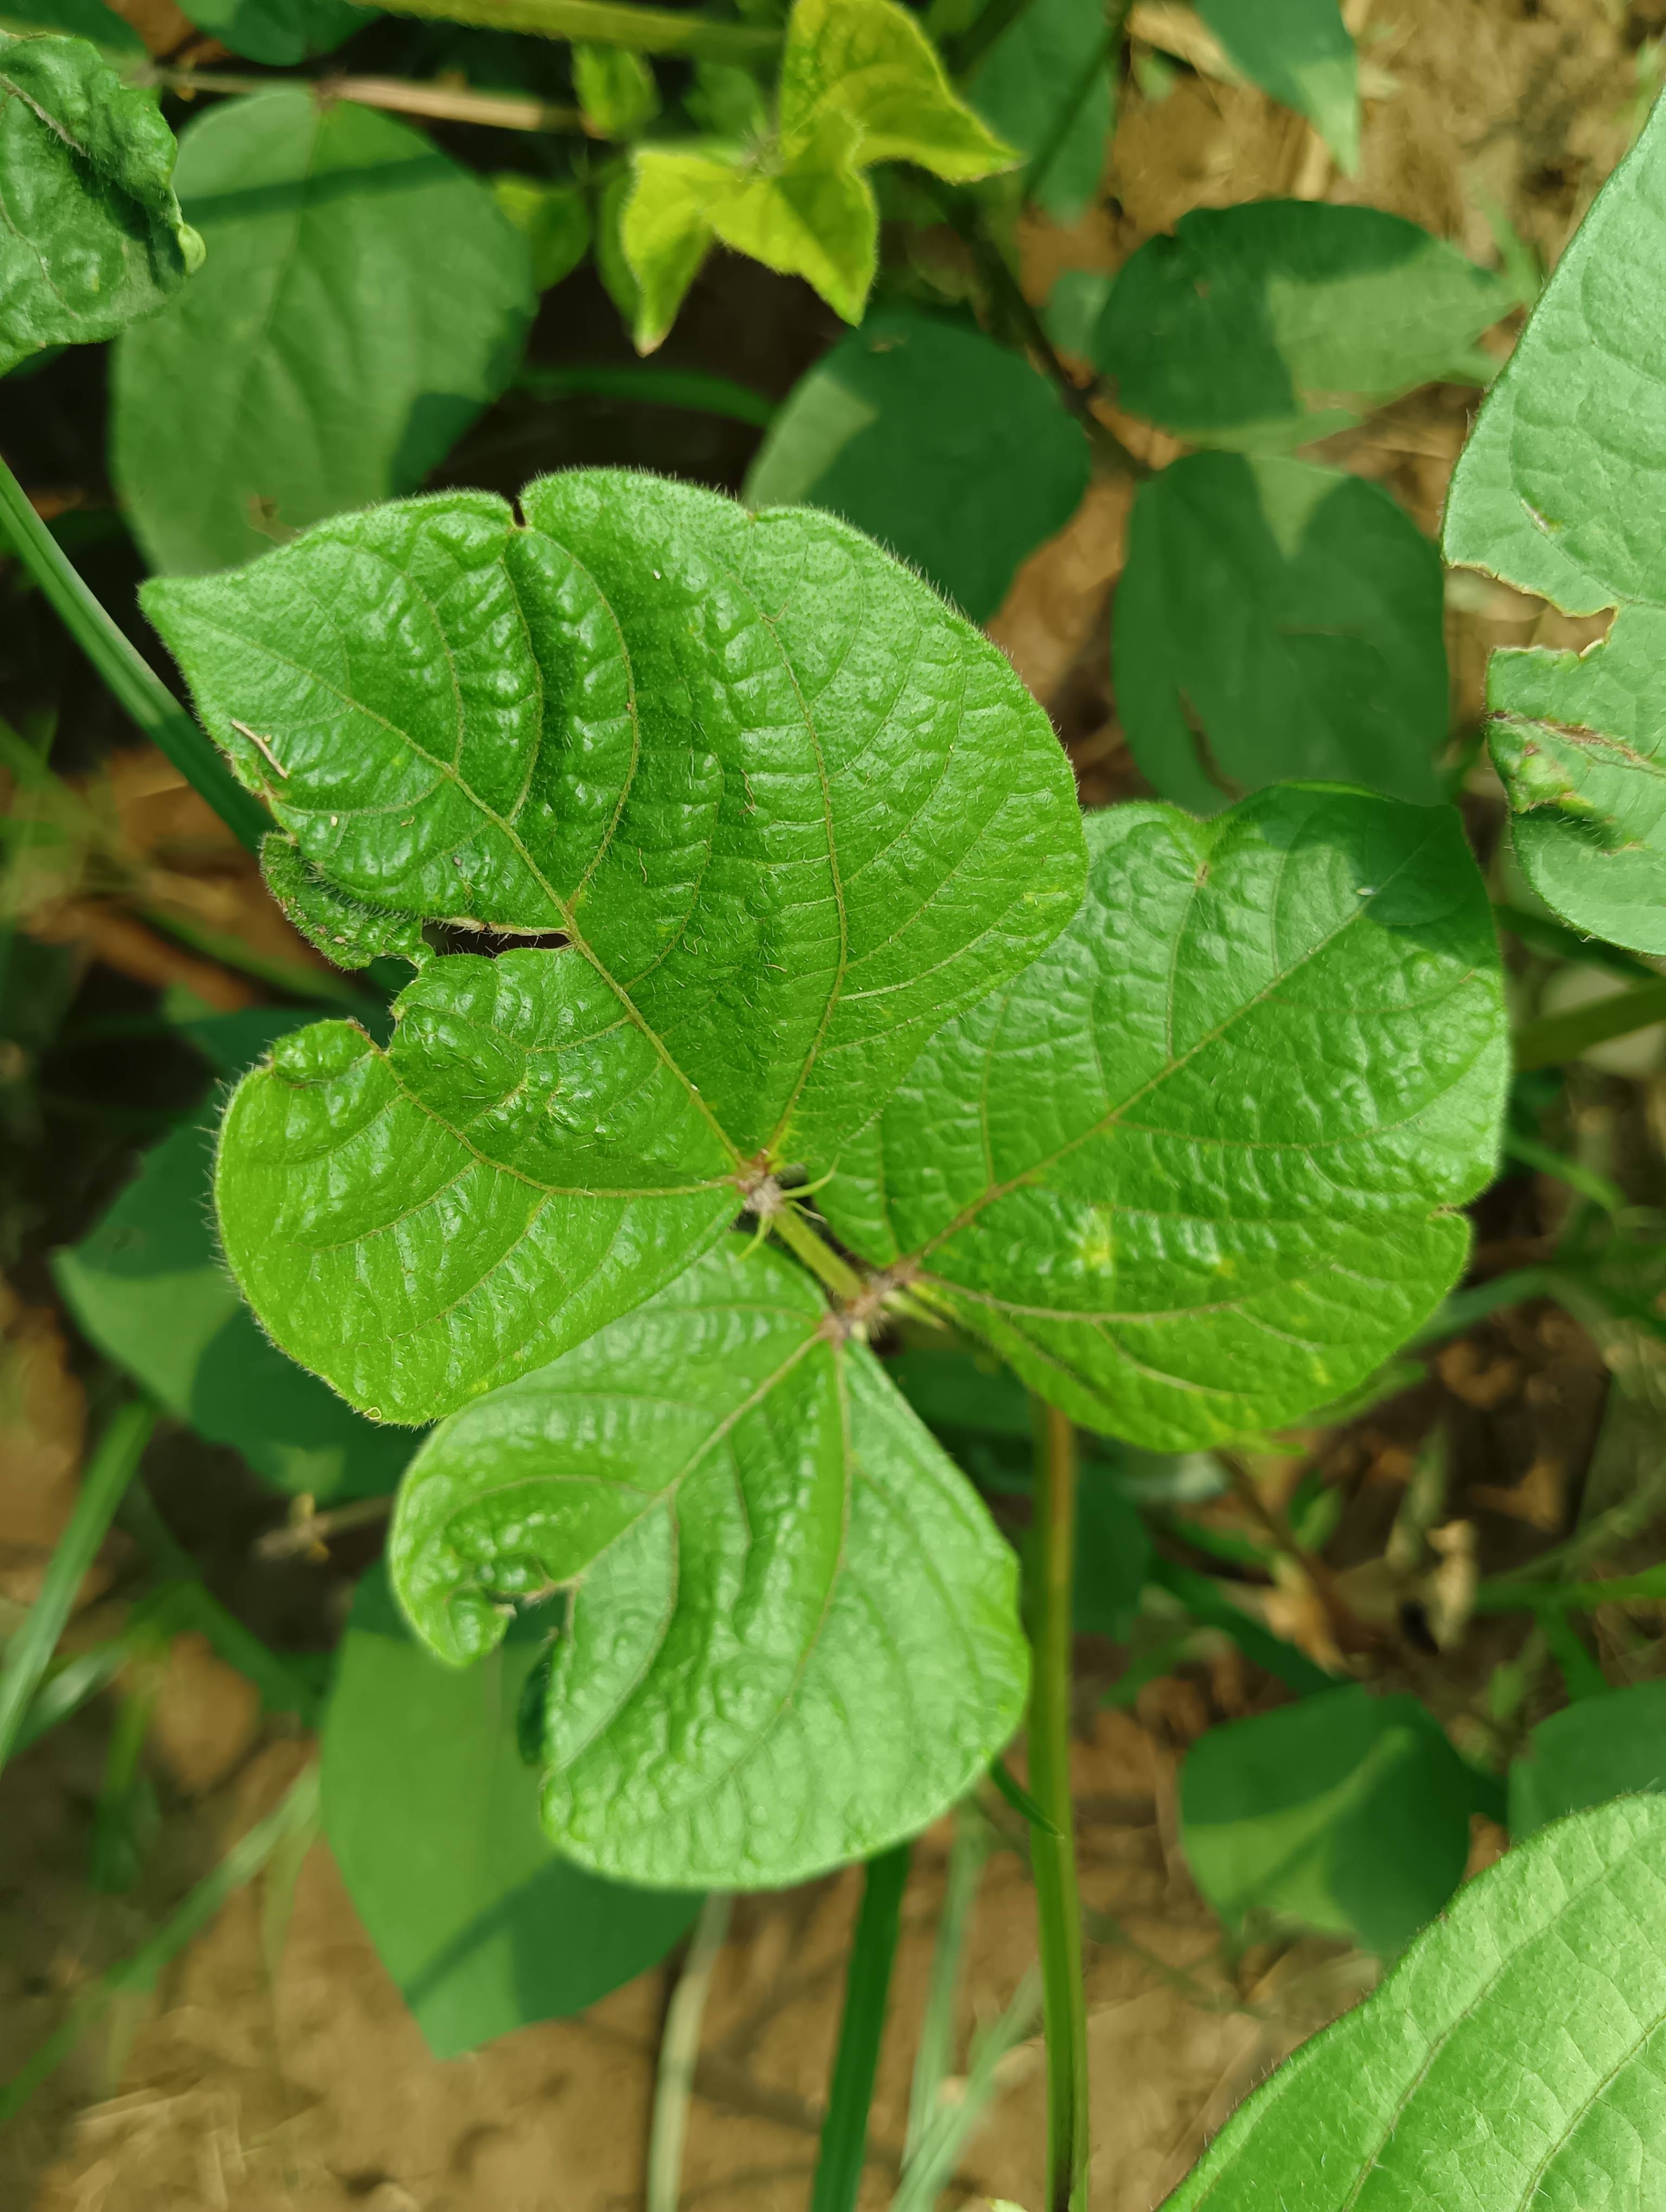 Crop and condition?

mungbean, healthy
